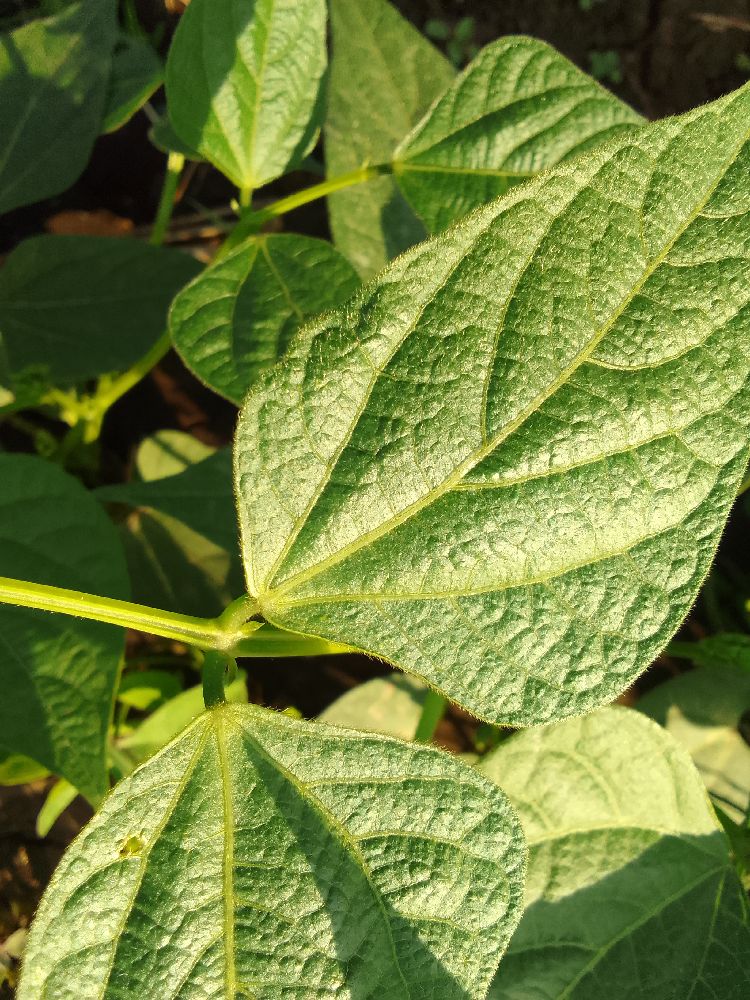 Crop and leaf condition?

common bean, healthy
